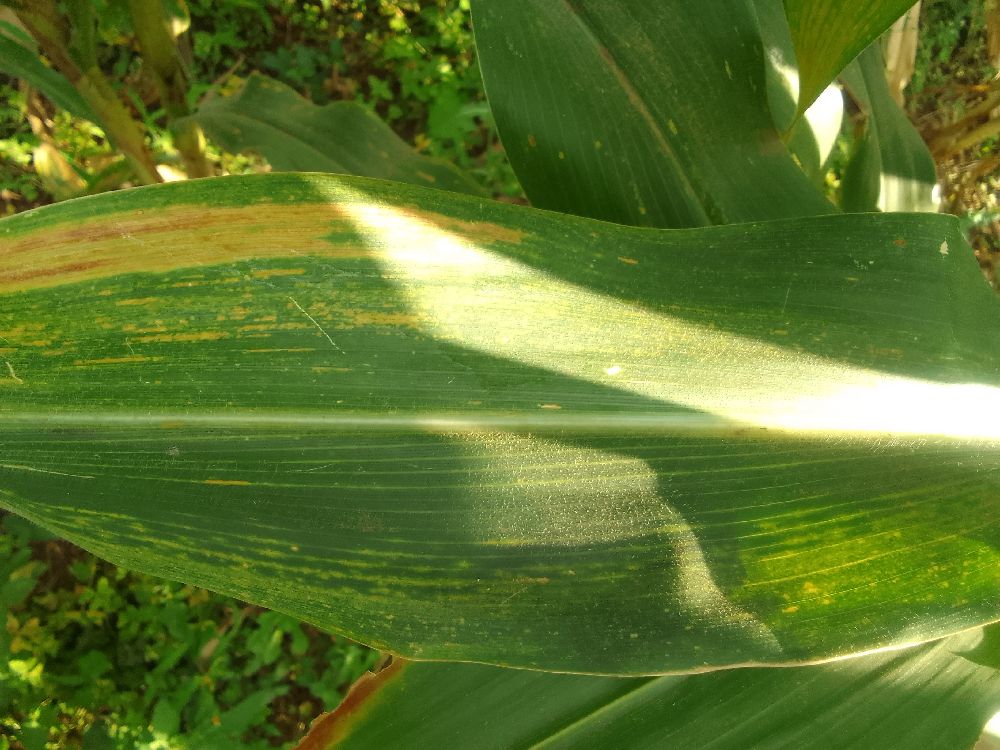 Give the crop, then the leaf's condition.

maize, maize lethal necrosis
